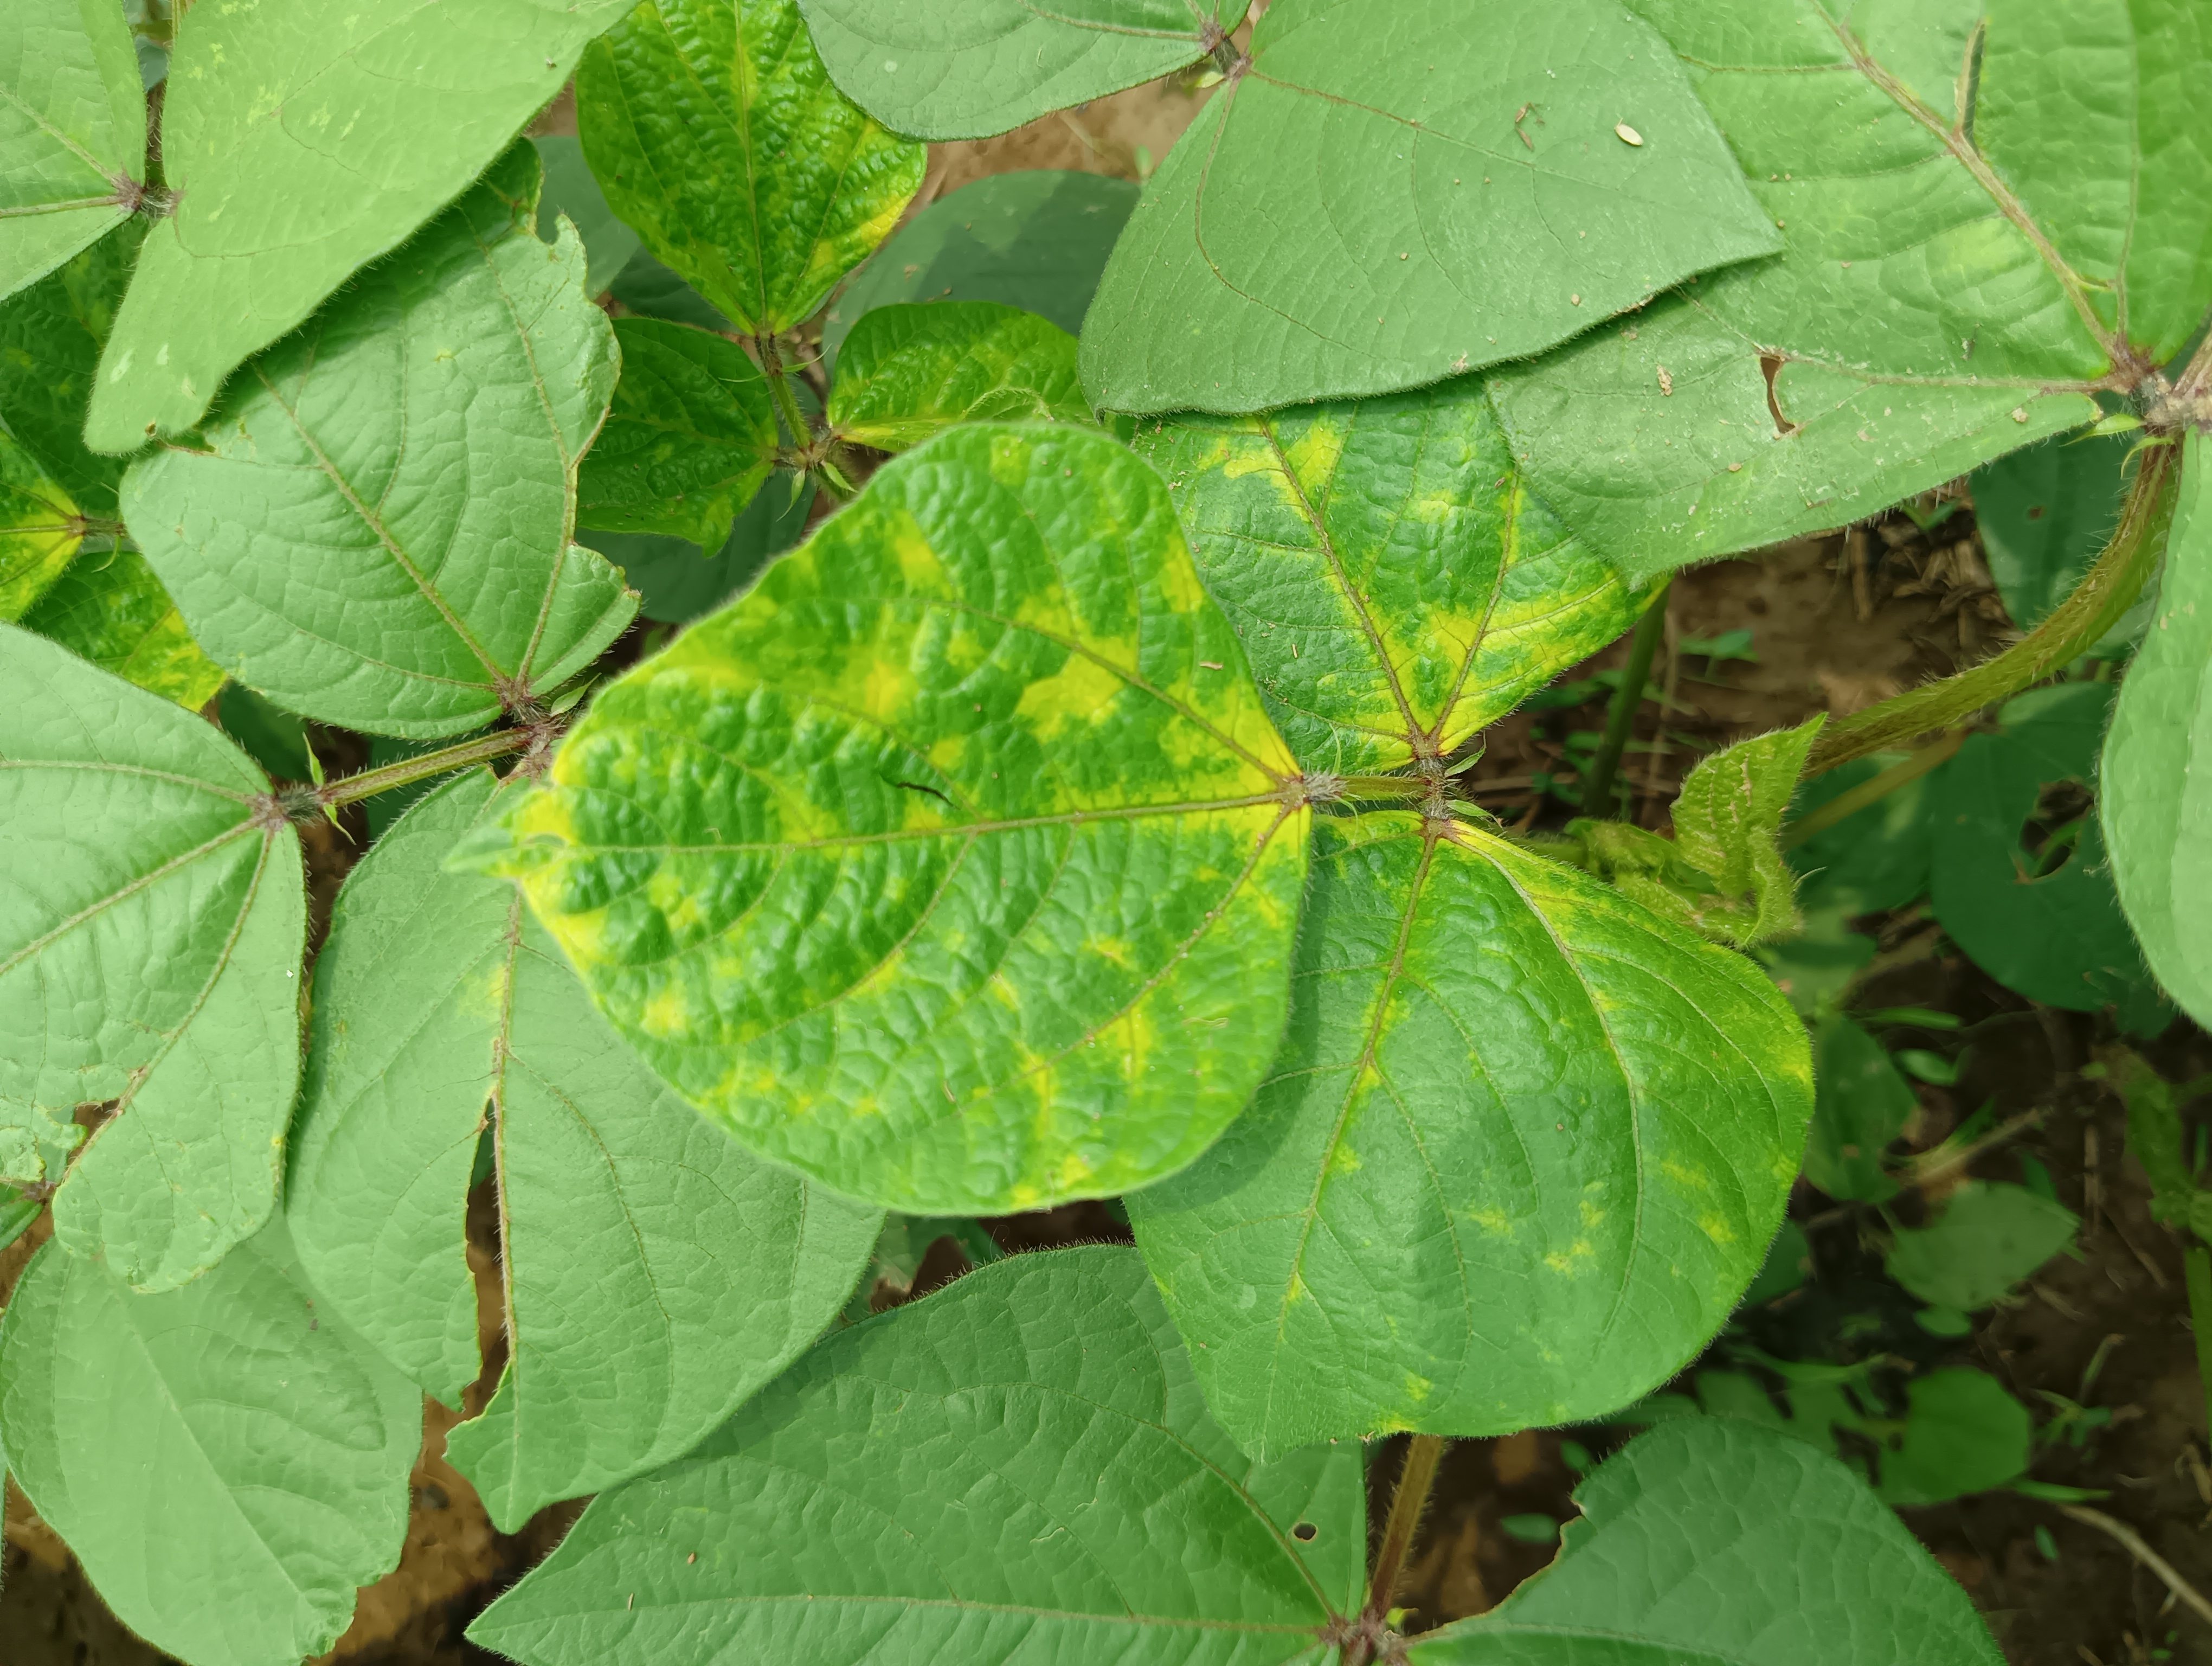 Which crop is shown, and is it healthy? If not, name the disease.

mungbean, yellow mosaic
